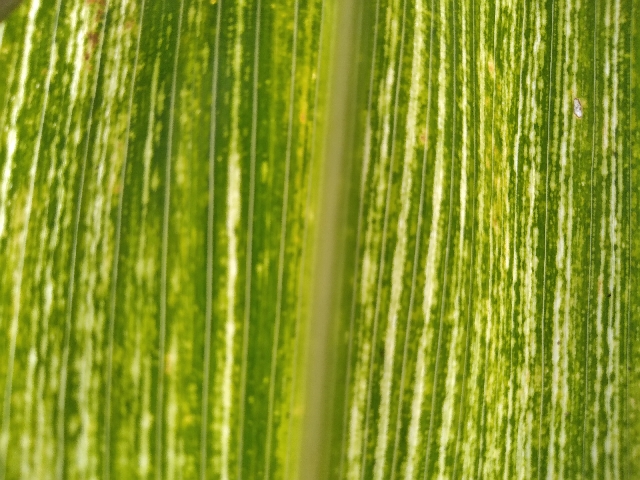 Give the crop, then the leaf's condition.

maize, maize streak virus
